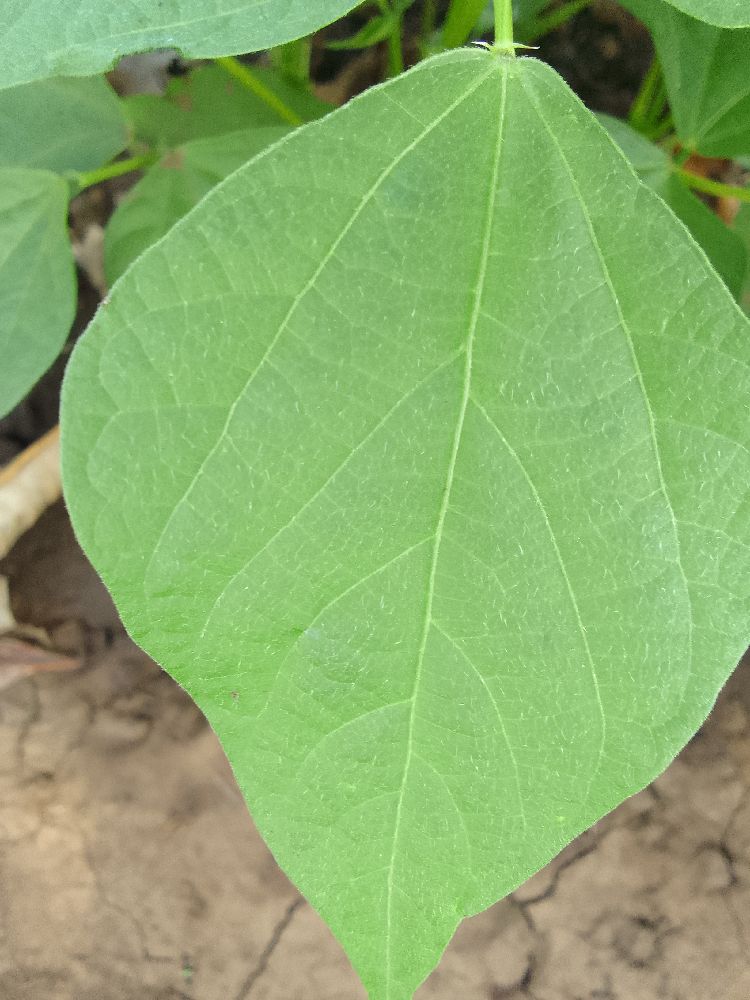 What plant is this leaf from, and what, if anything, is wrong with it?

common bean, healthy
